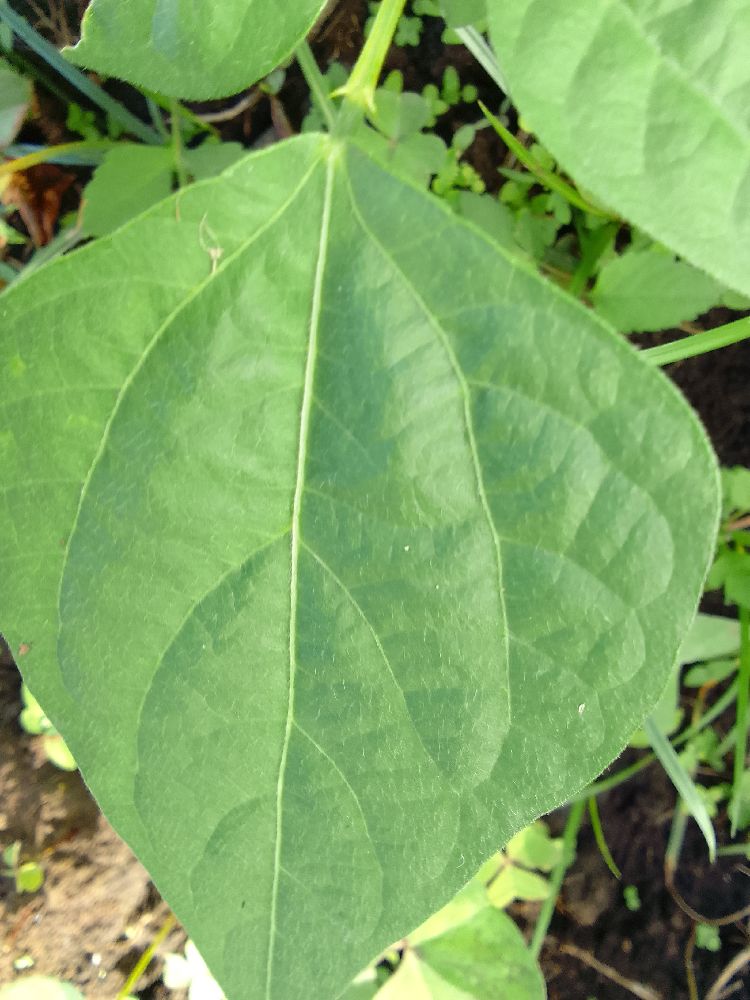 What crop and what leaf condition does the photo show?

common bean, healthy
